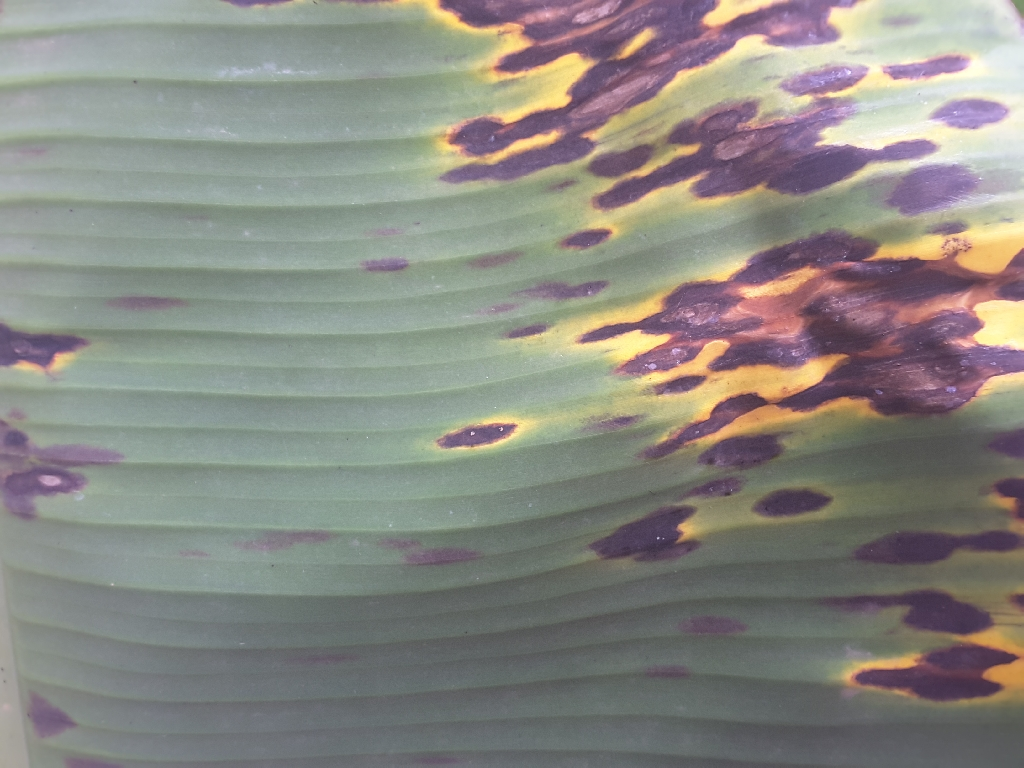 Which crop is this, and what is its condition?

banana, black sigatoka
